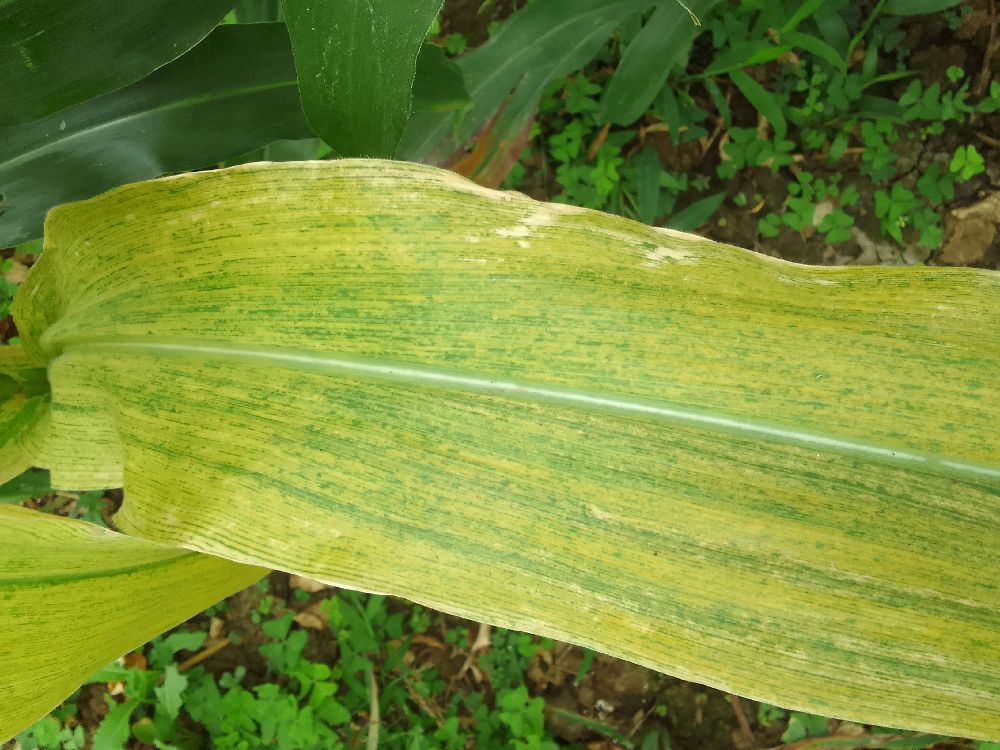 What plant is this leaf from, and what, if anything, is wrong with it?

maize, maize lethal necrosis
